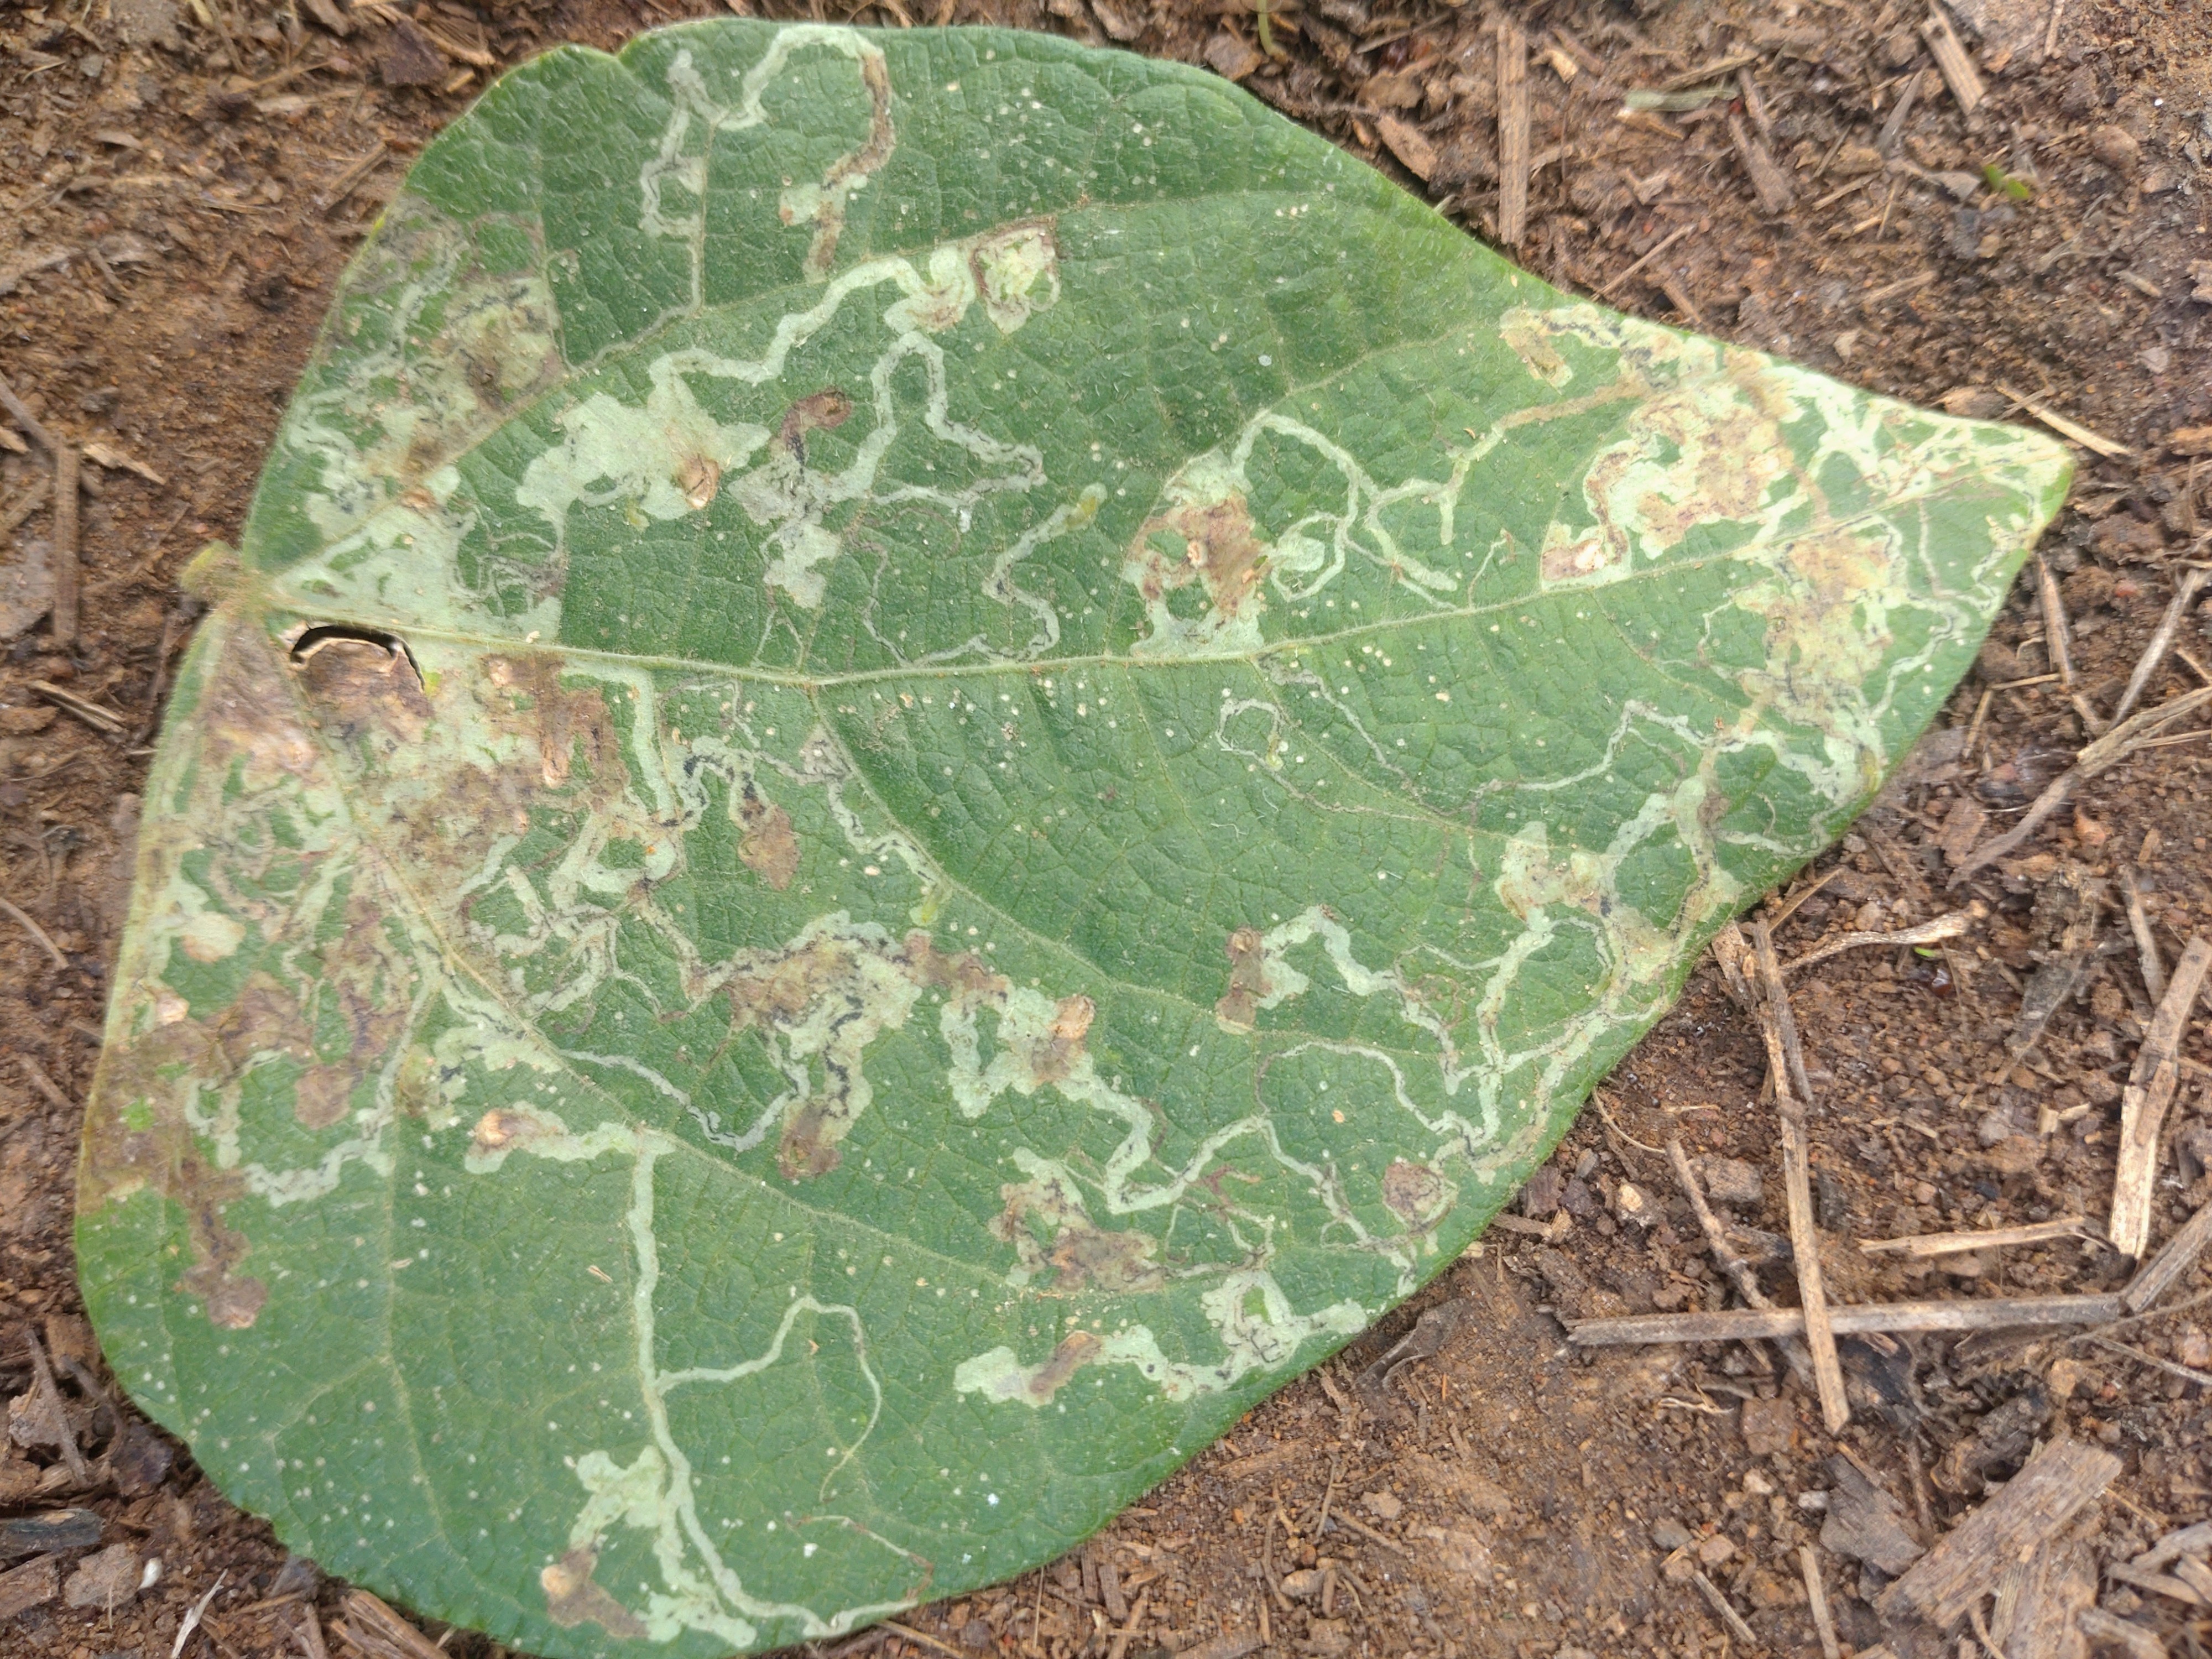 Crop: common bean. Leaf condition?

anthracnose
